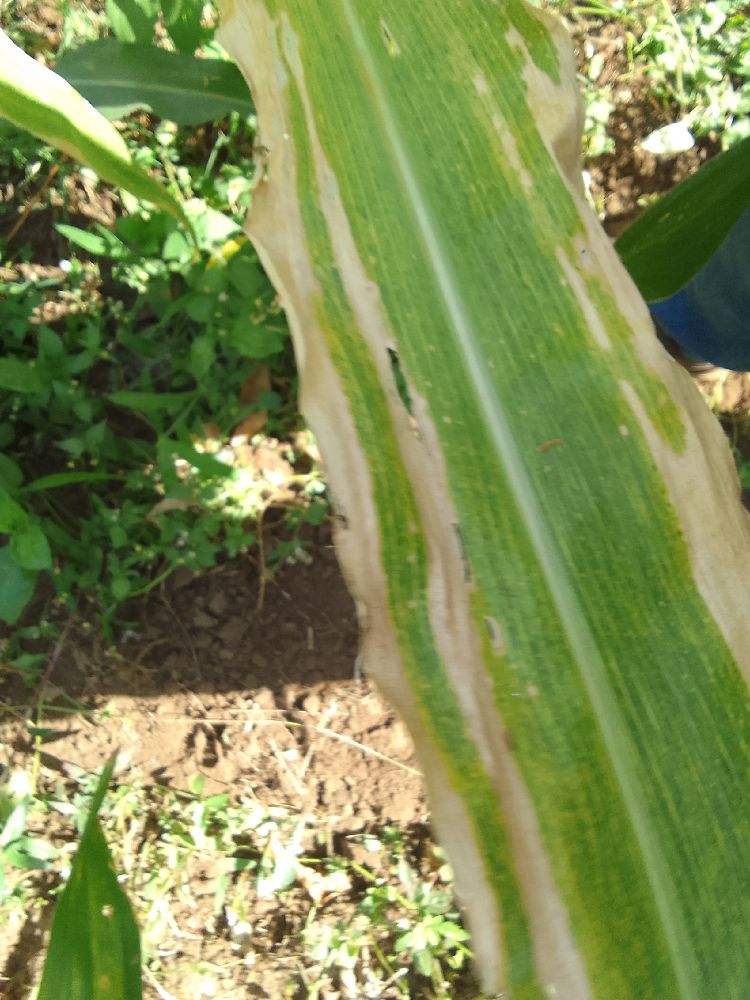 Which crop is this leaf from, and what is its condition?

maize, maize lethal necrosis
